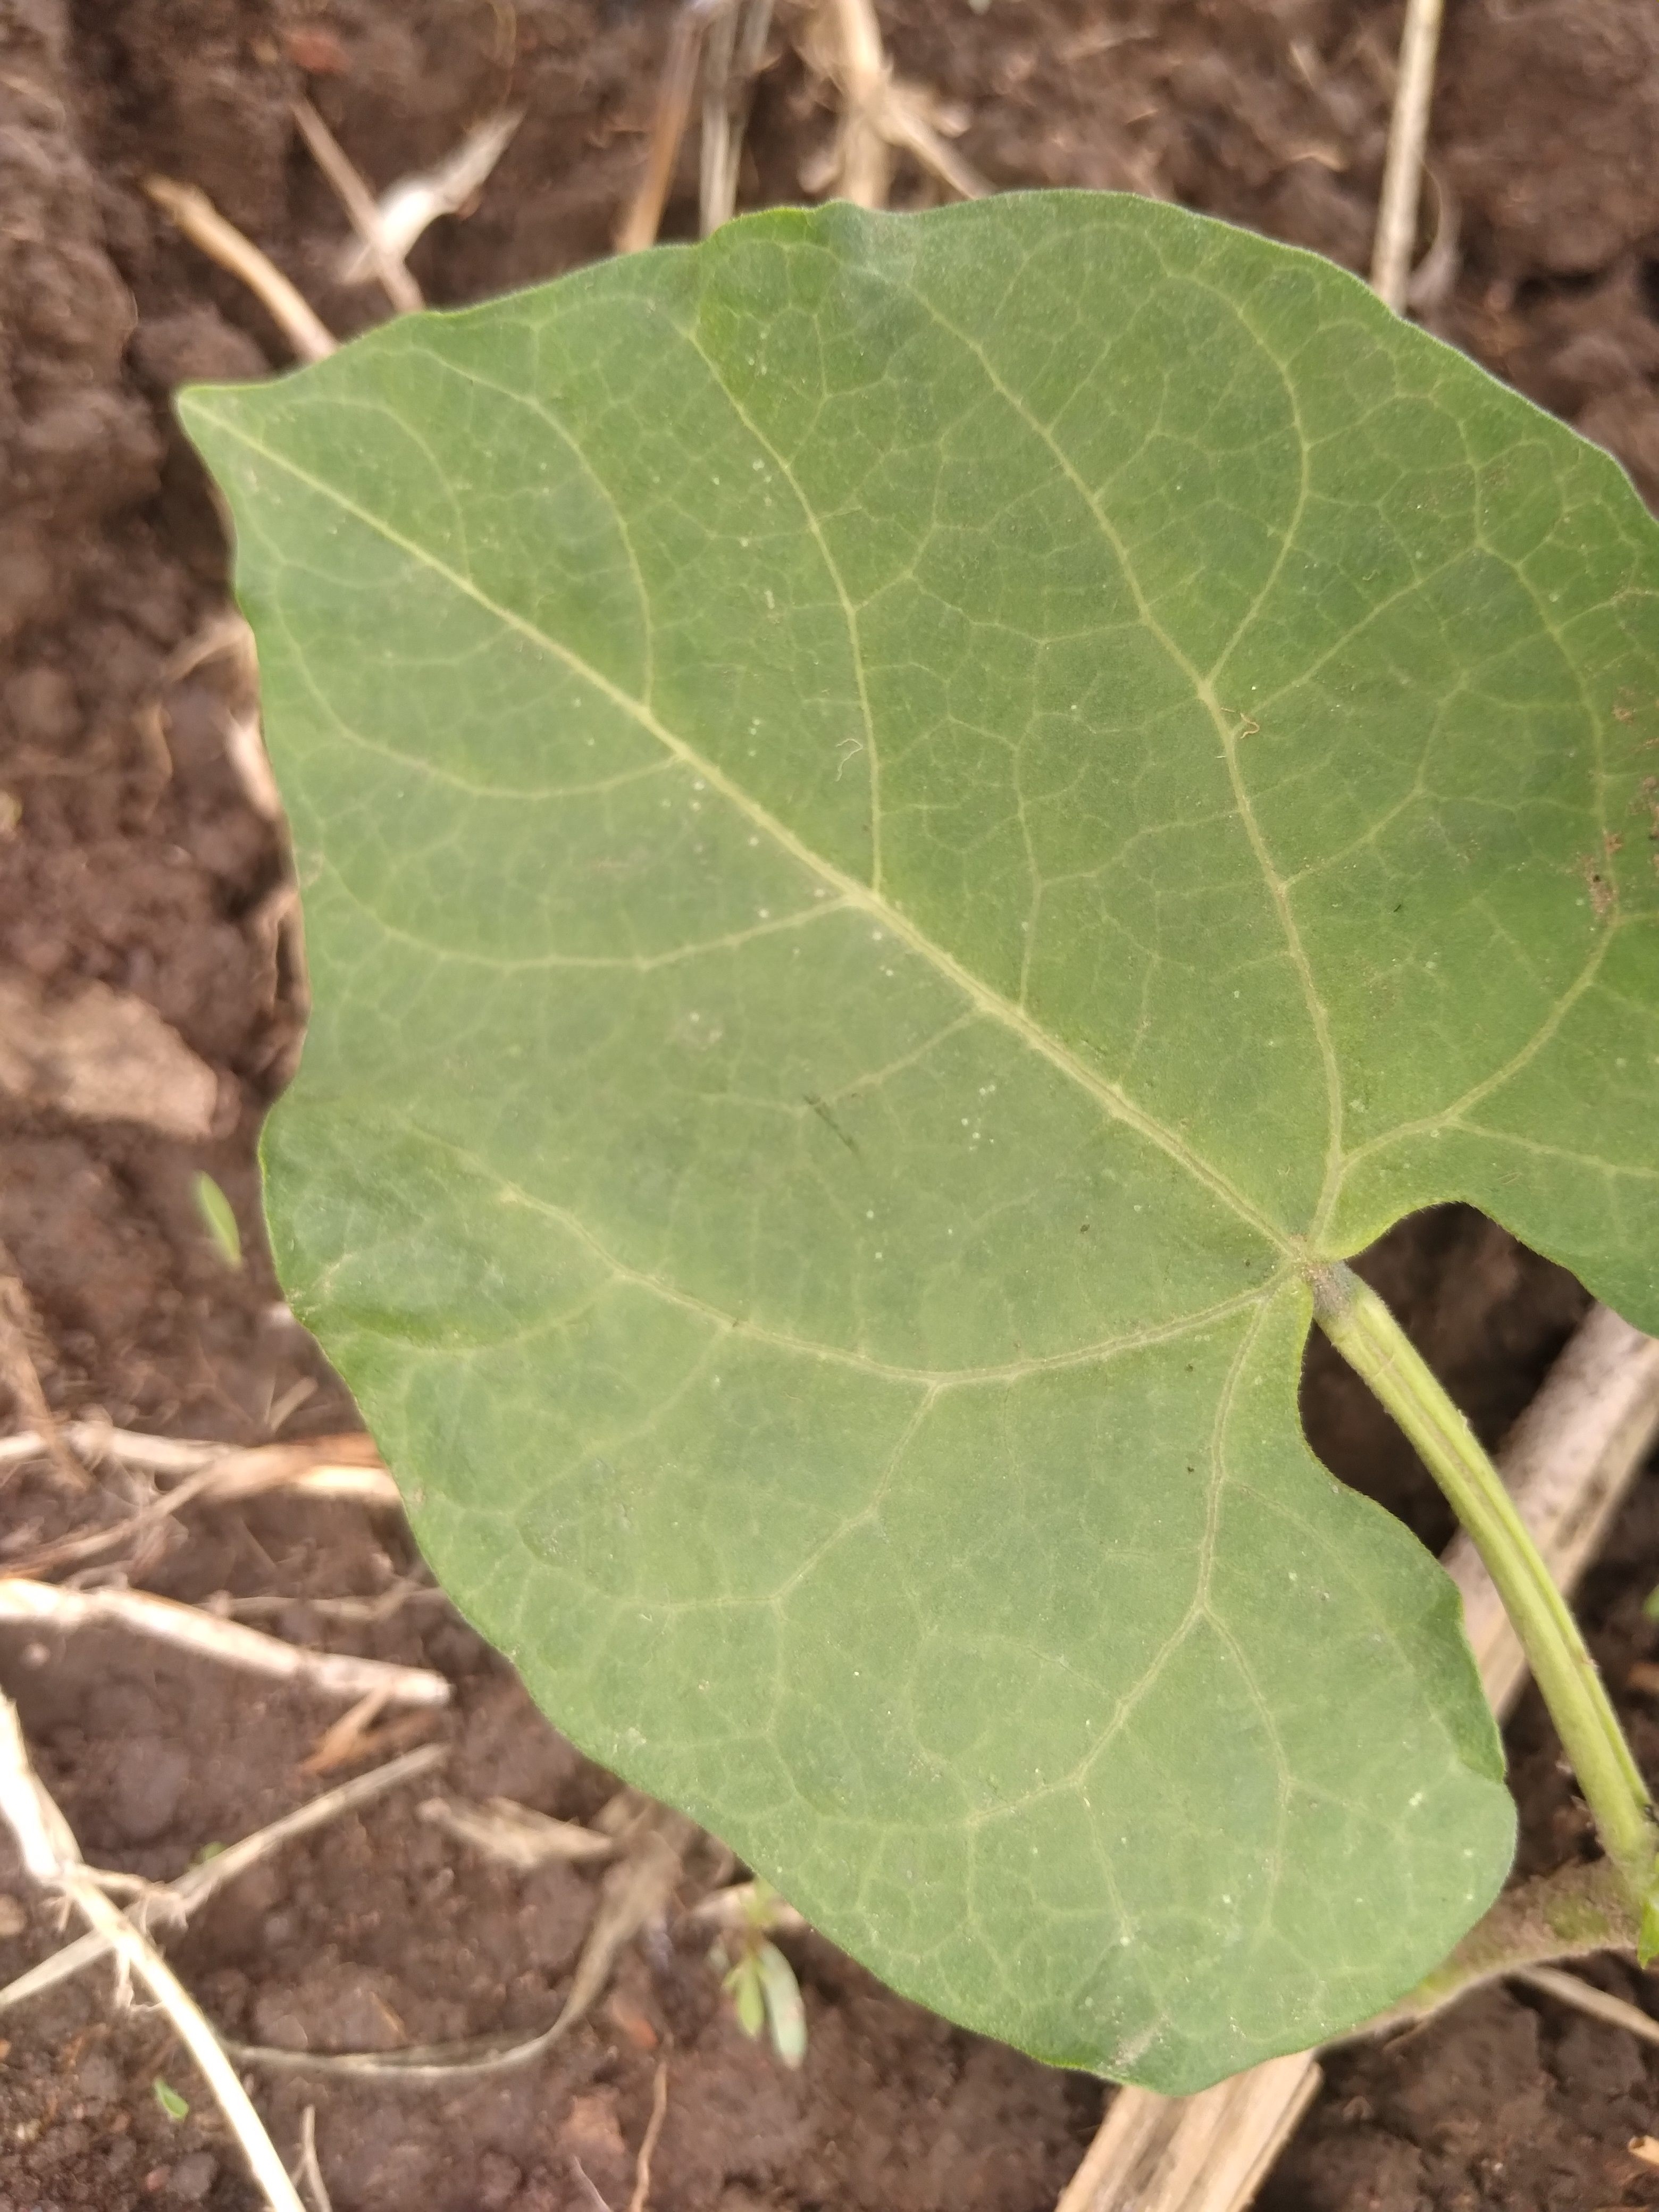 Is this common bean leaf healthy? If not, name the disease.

healthy
